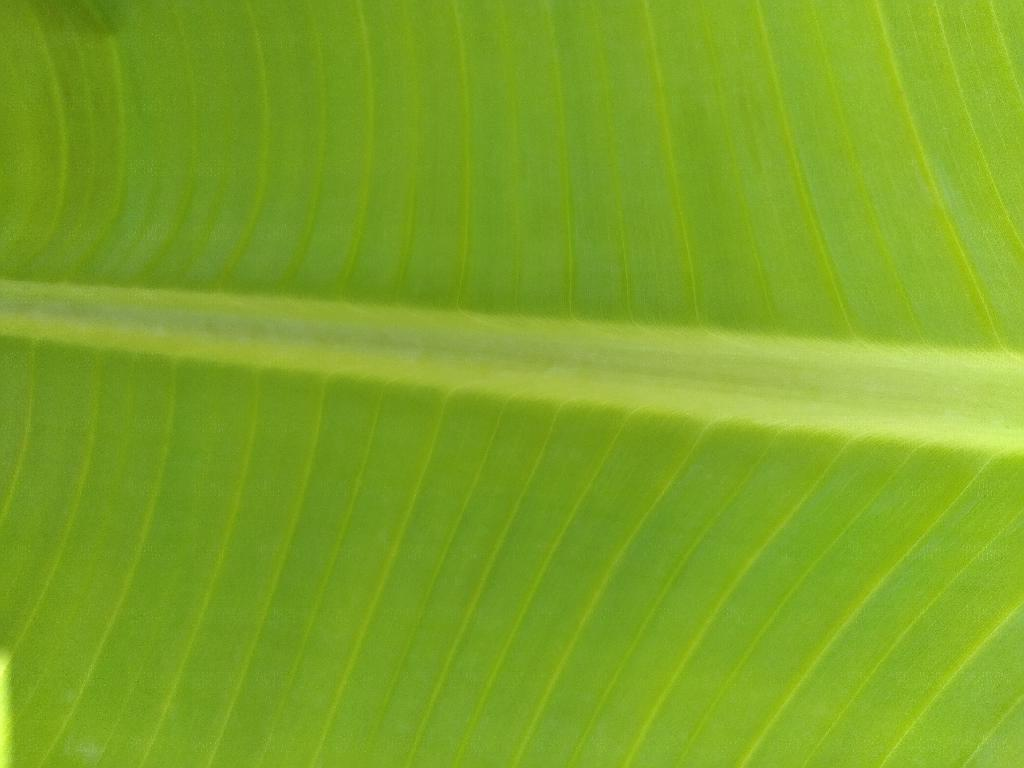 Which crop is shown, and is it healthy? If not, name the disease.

banana, healthy
